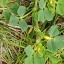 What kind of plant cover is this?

unstructured weed
